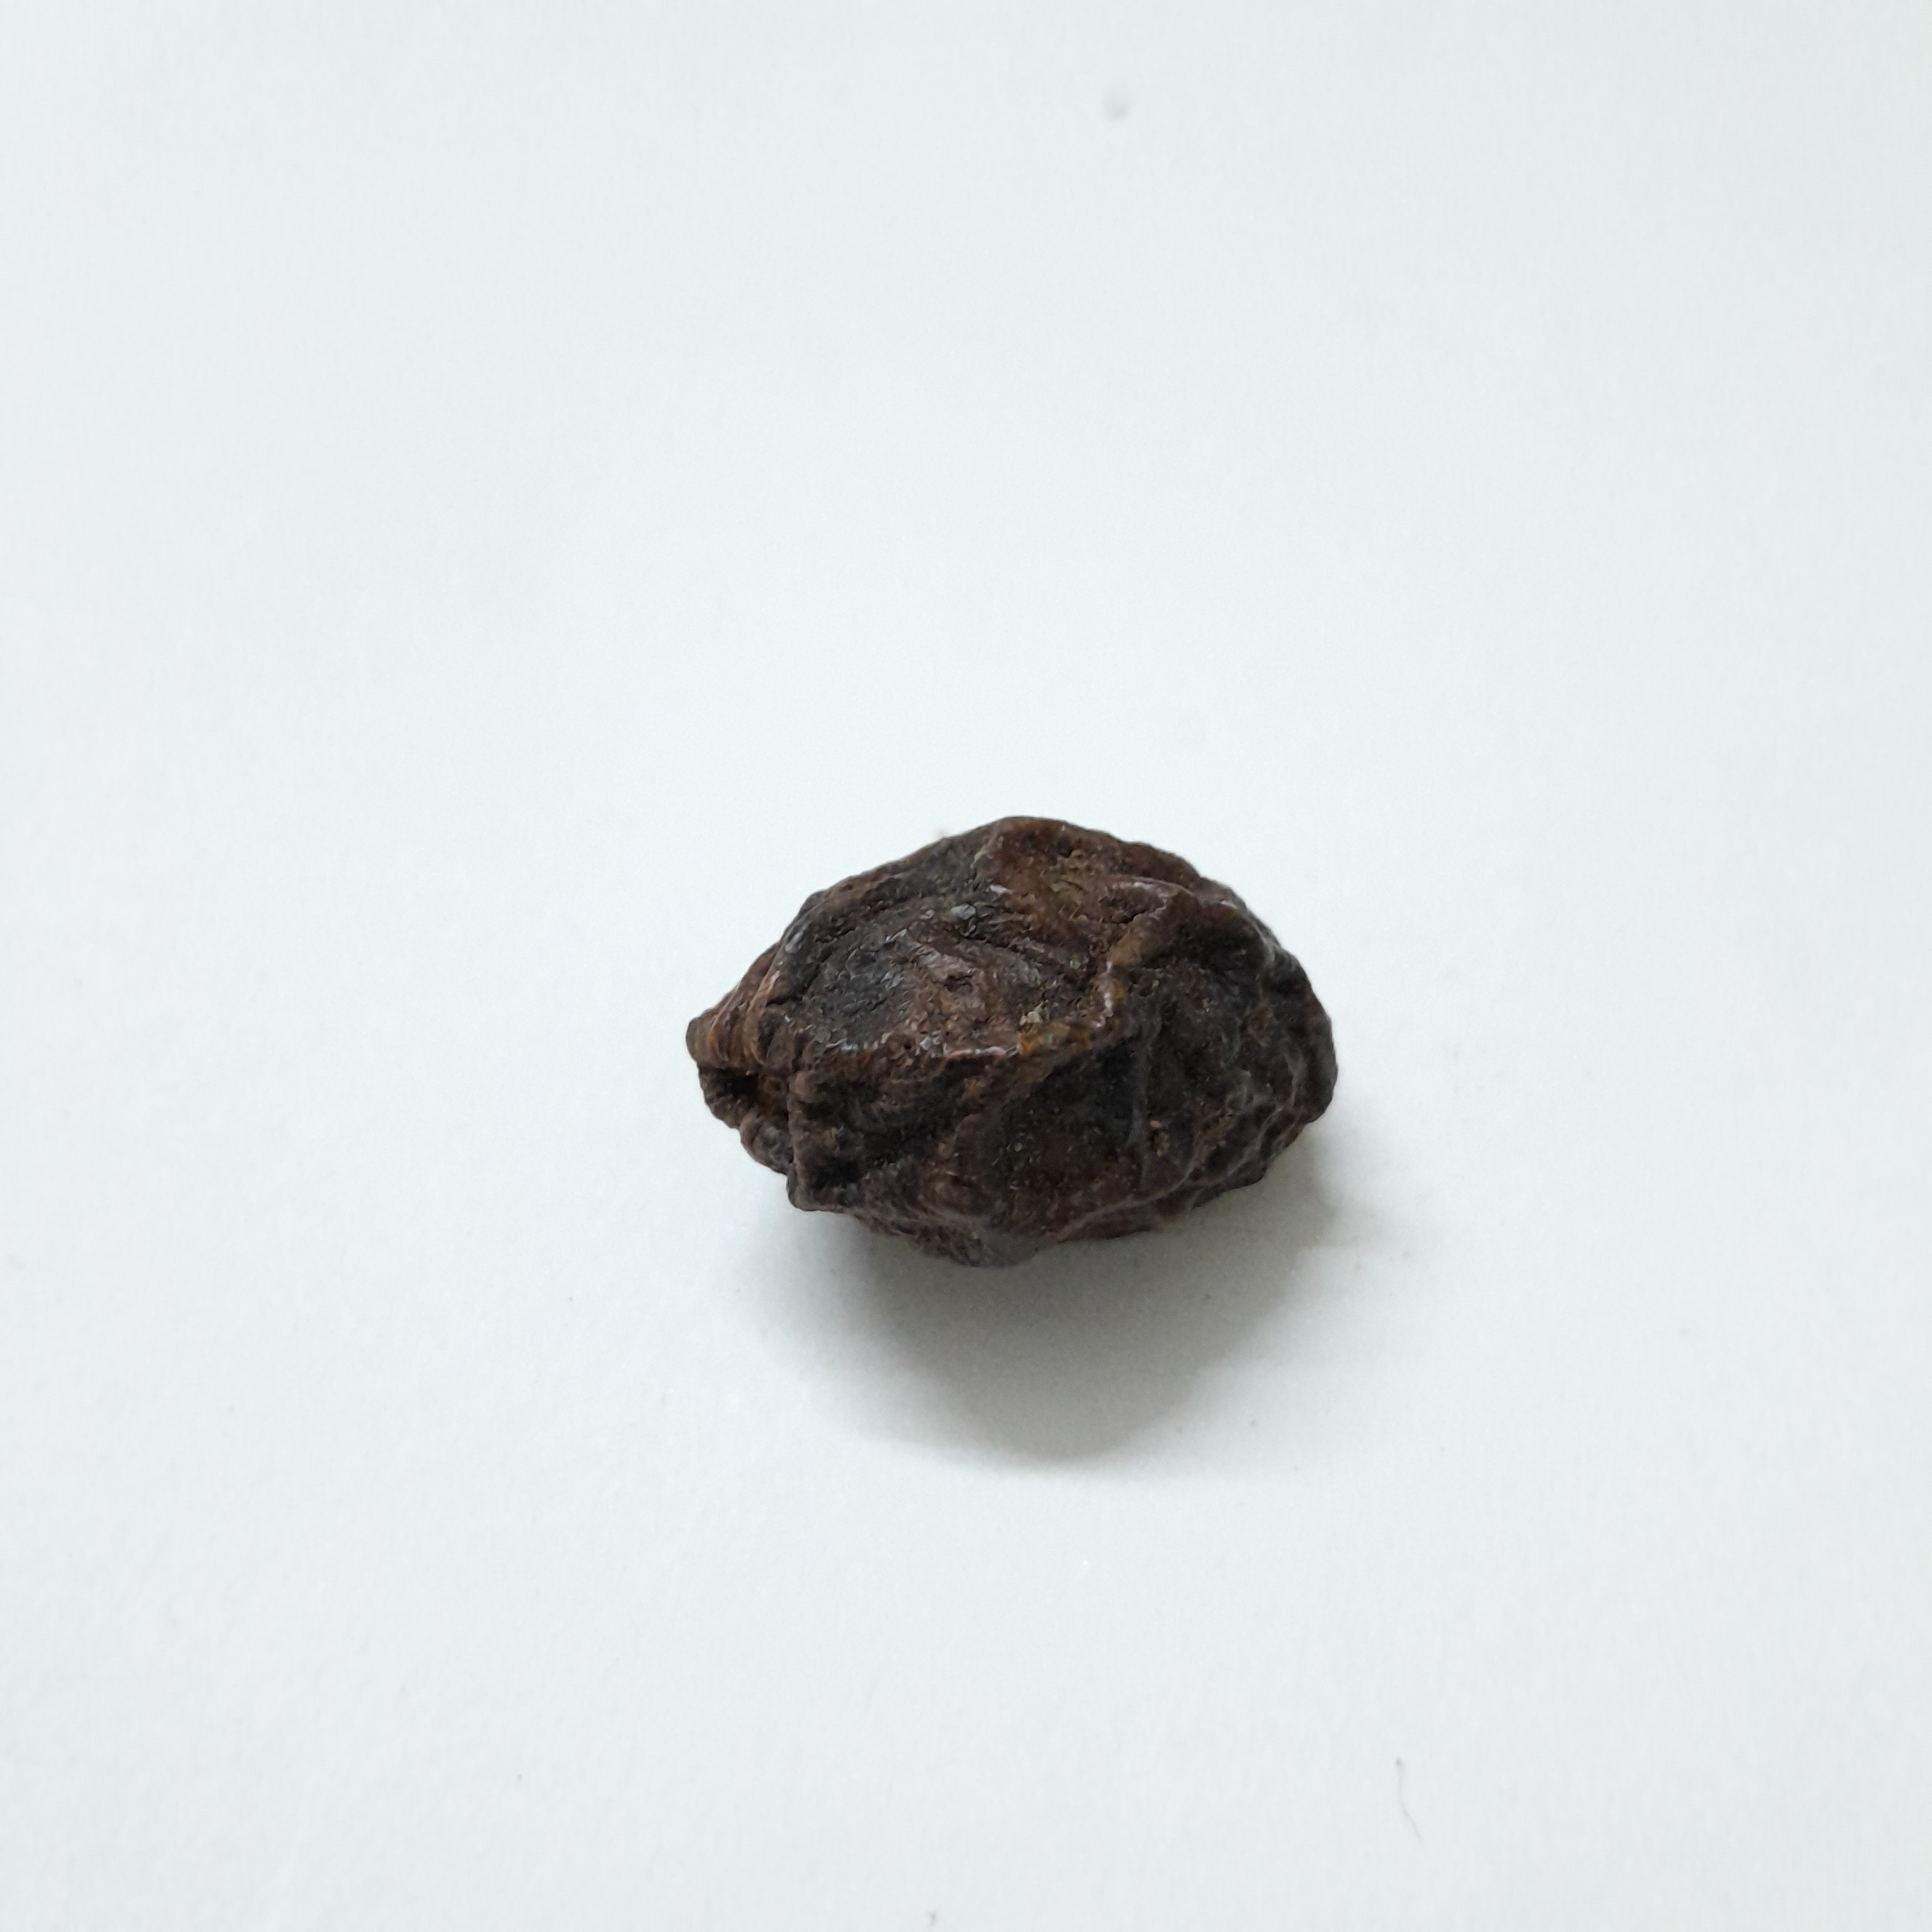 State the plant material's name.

kadukharik
